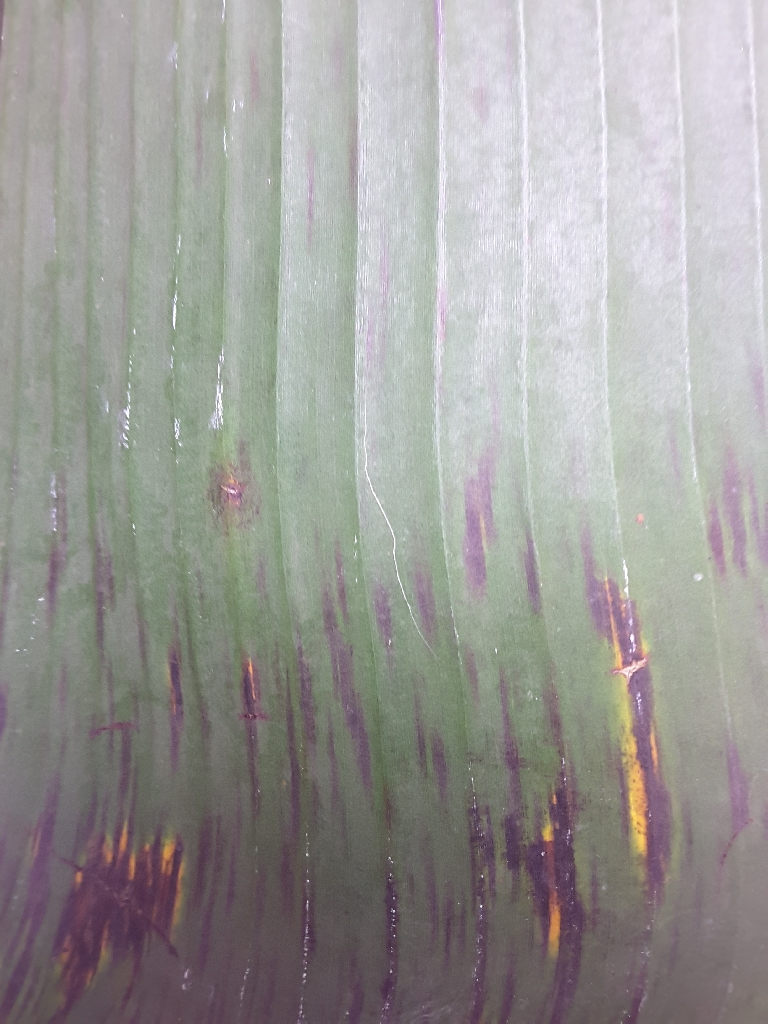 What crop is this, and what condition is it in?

banana, black sigatoka
